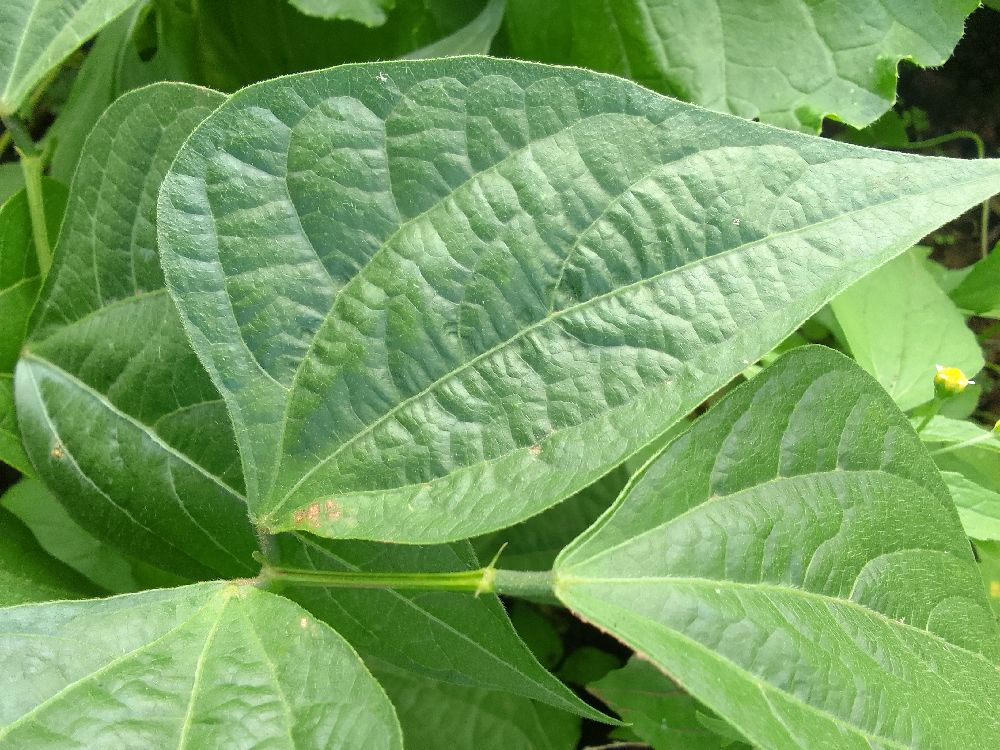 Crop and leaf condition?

common bean, healthy
